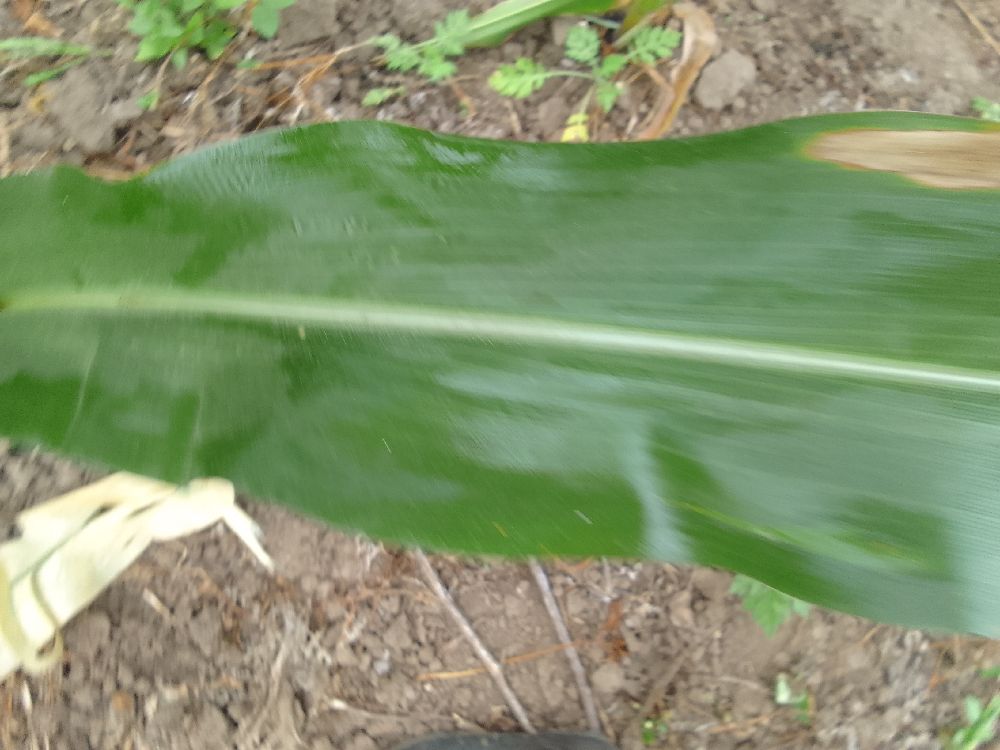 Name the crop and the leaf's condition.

maize, healthy
